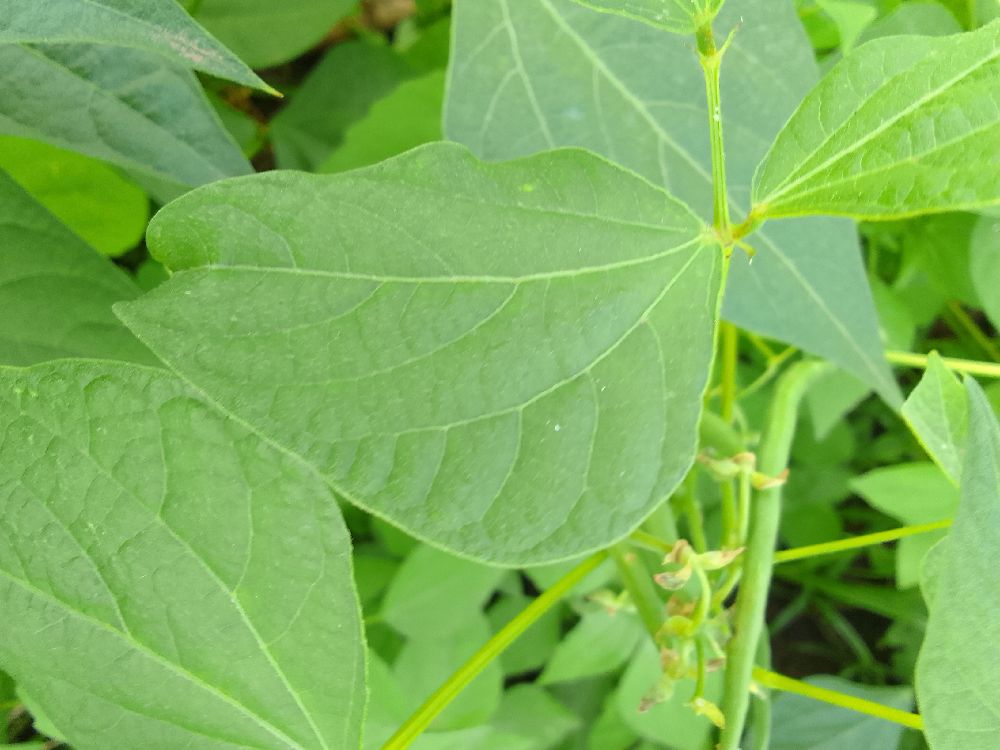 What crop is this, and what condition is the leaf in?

common bean, healthy
